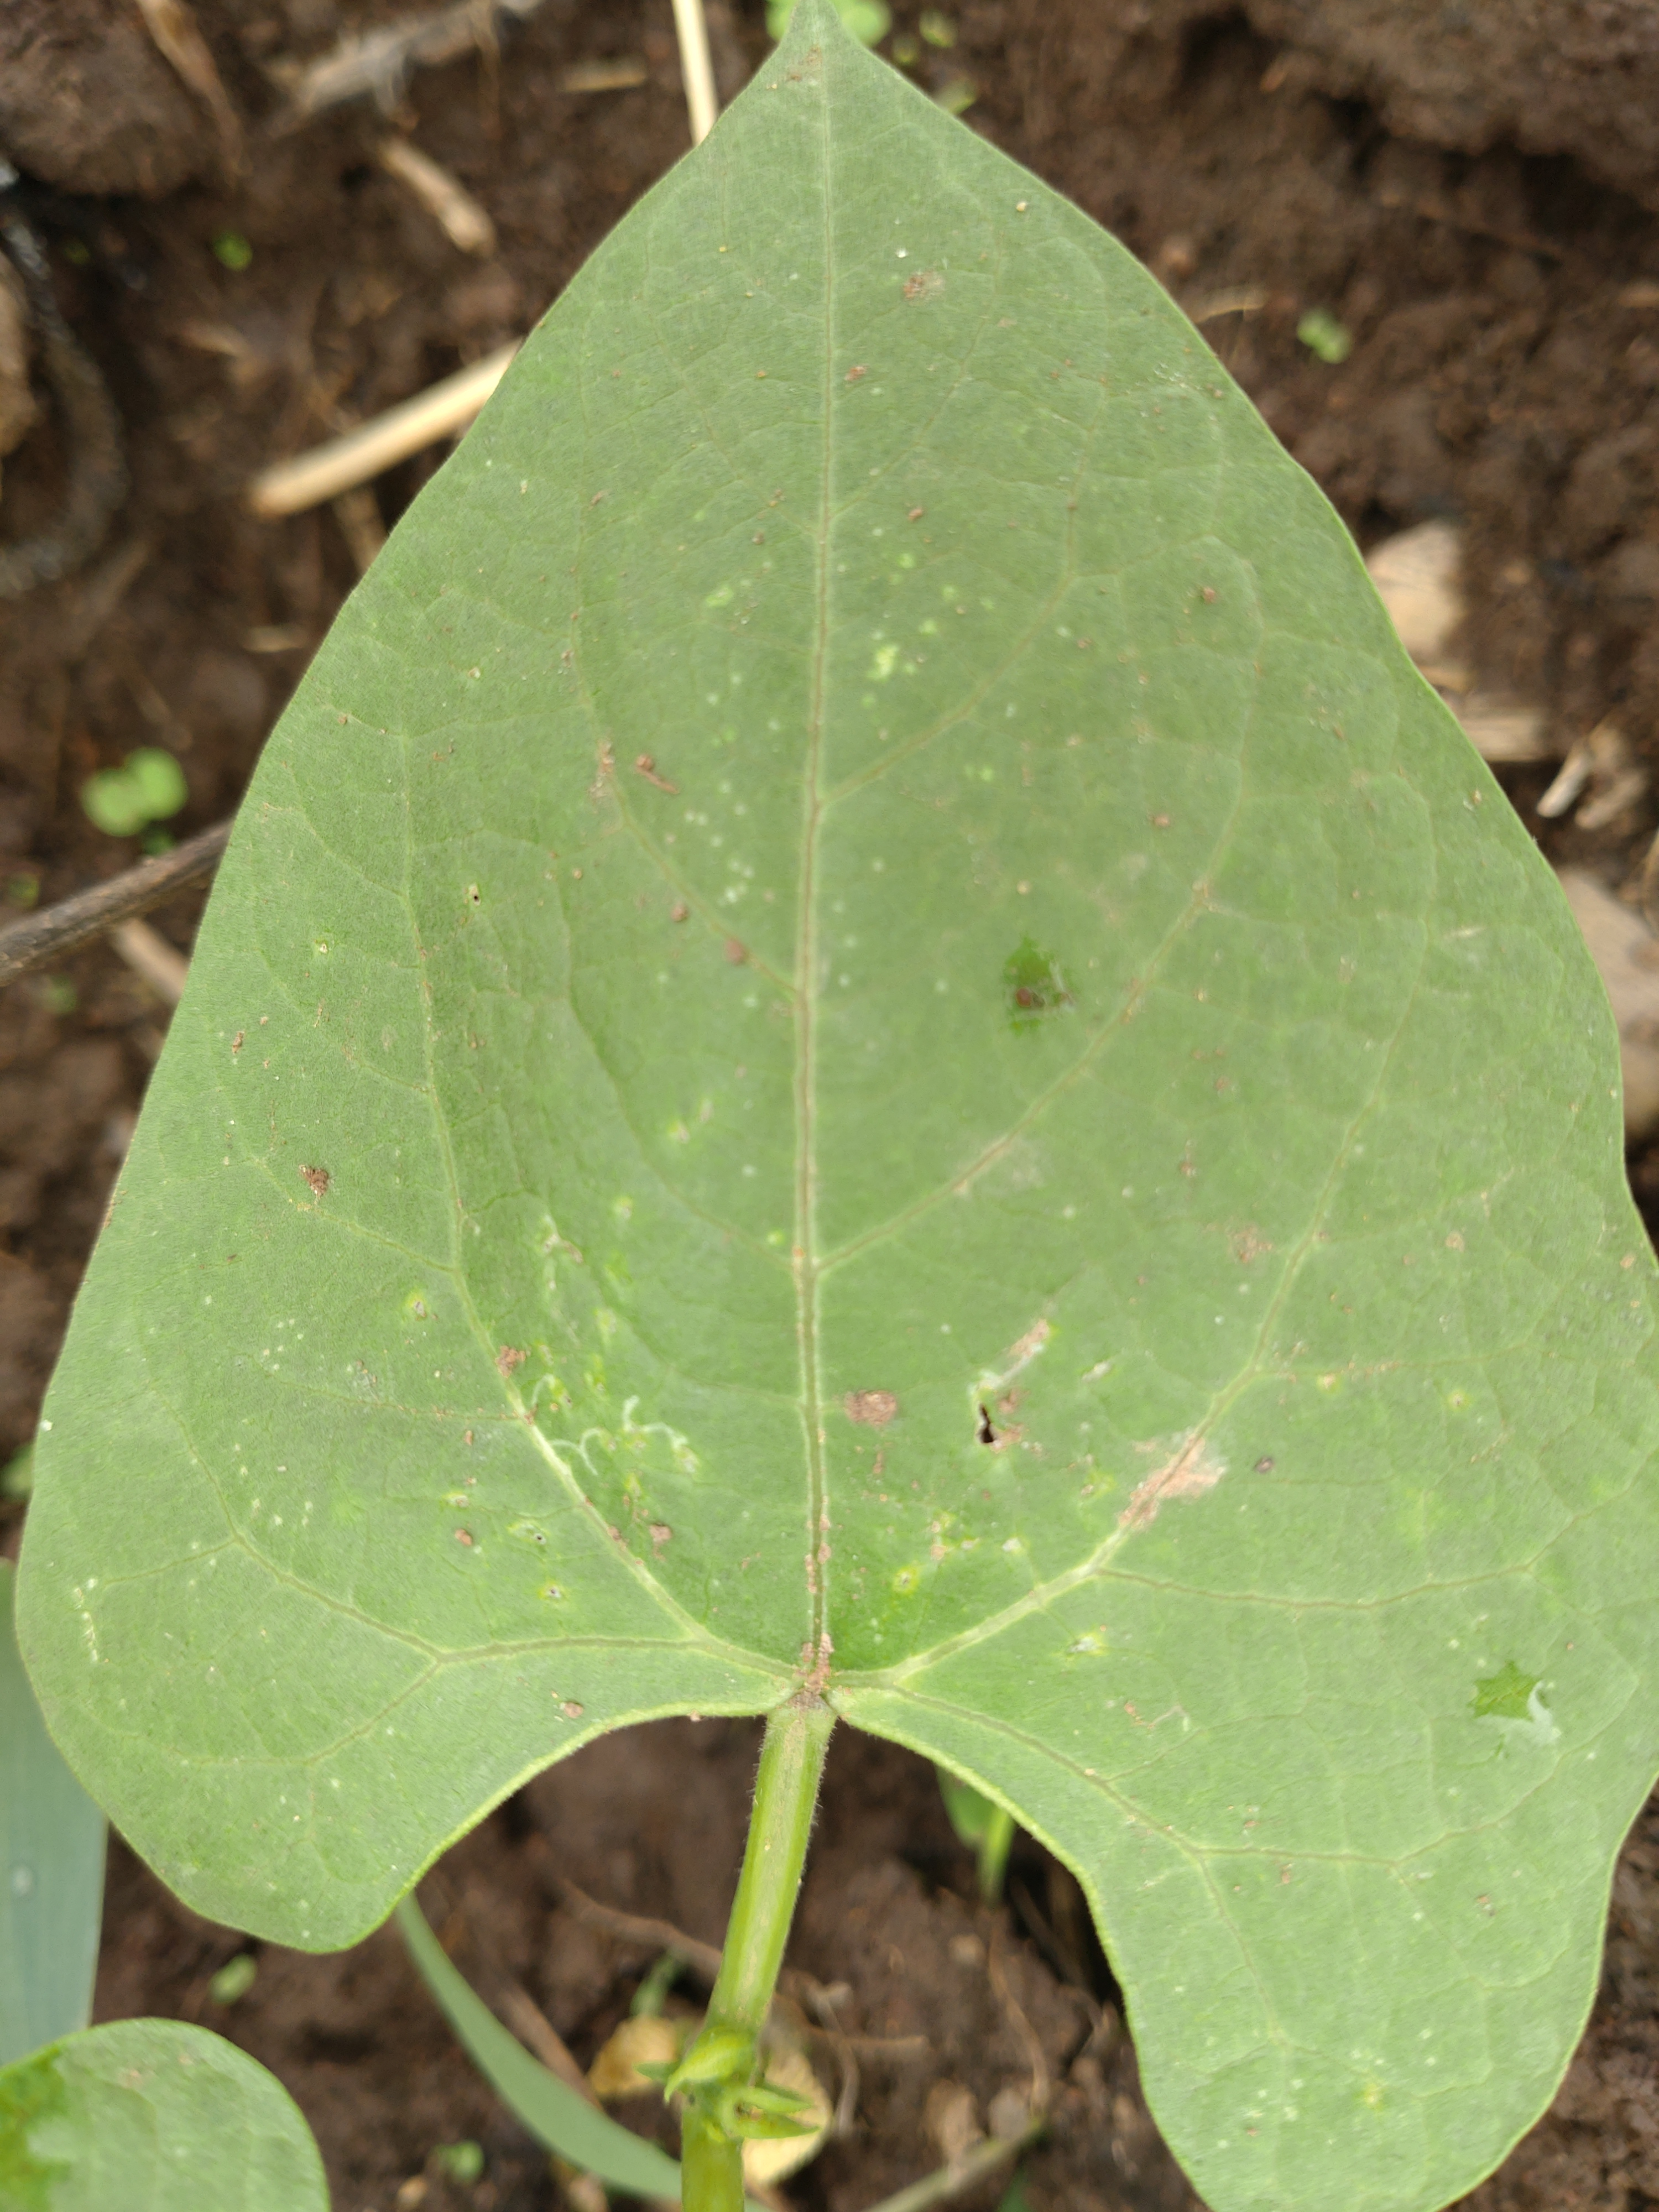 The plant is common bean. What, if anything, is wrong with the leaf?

healthy
